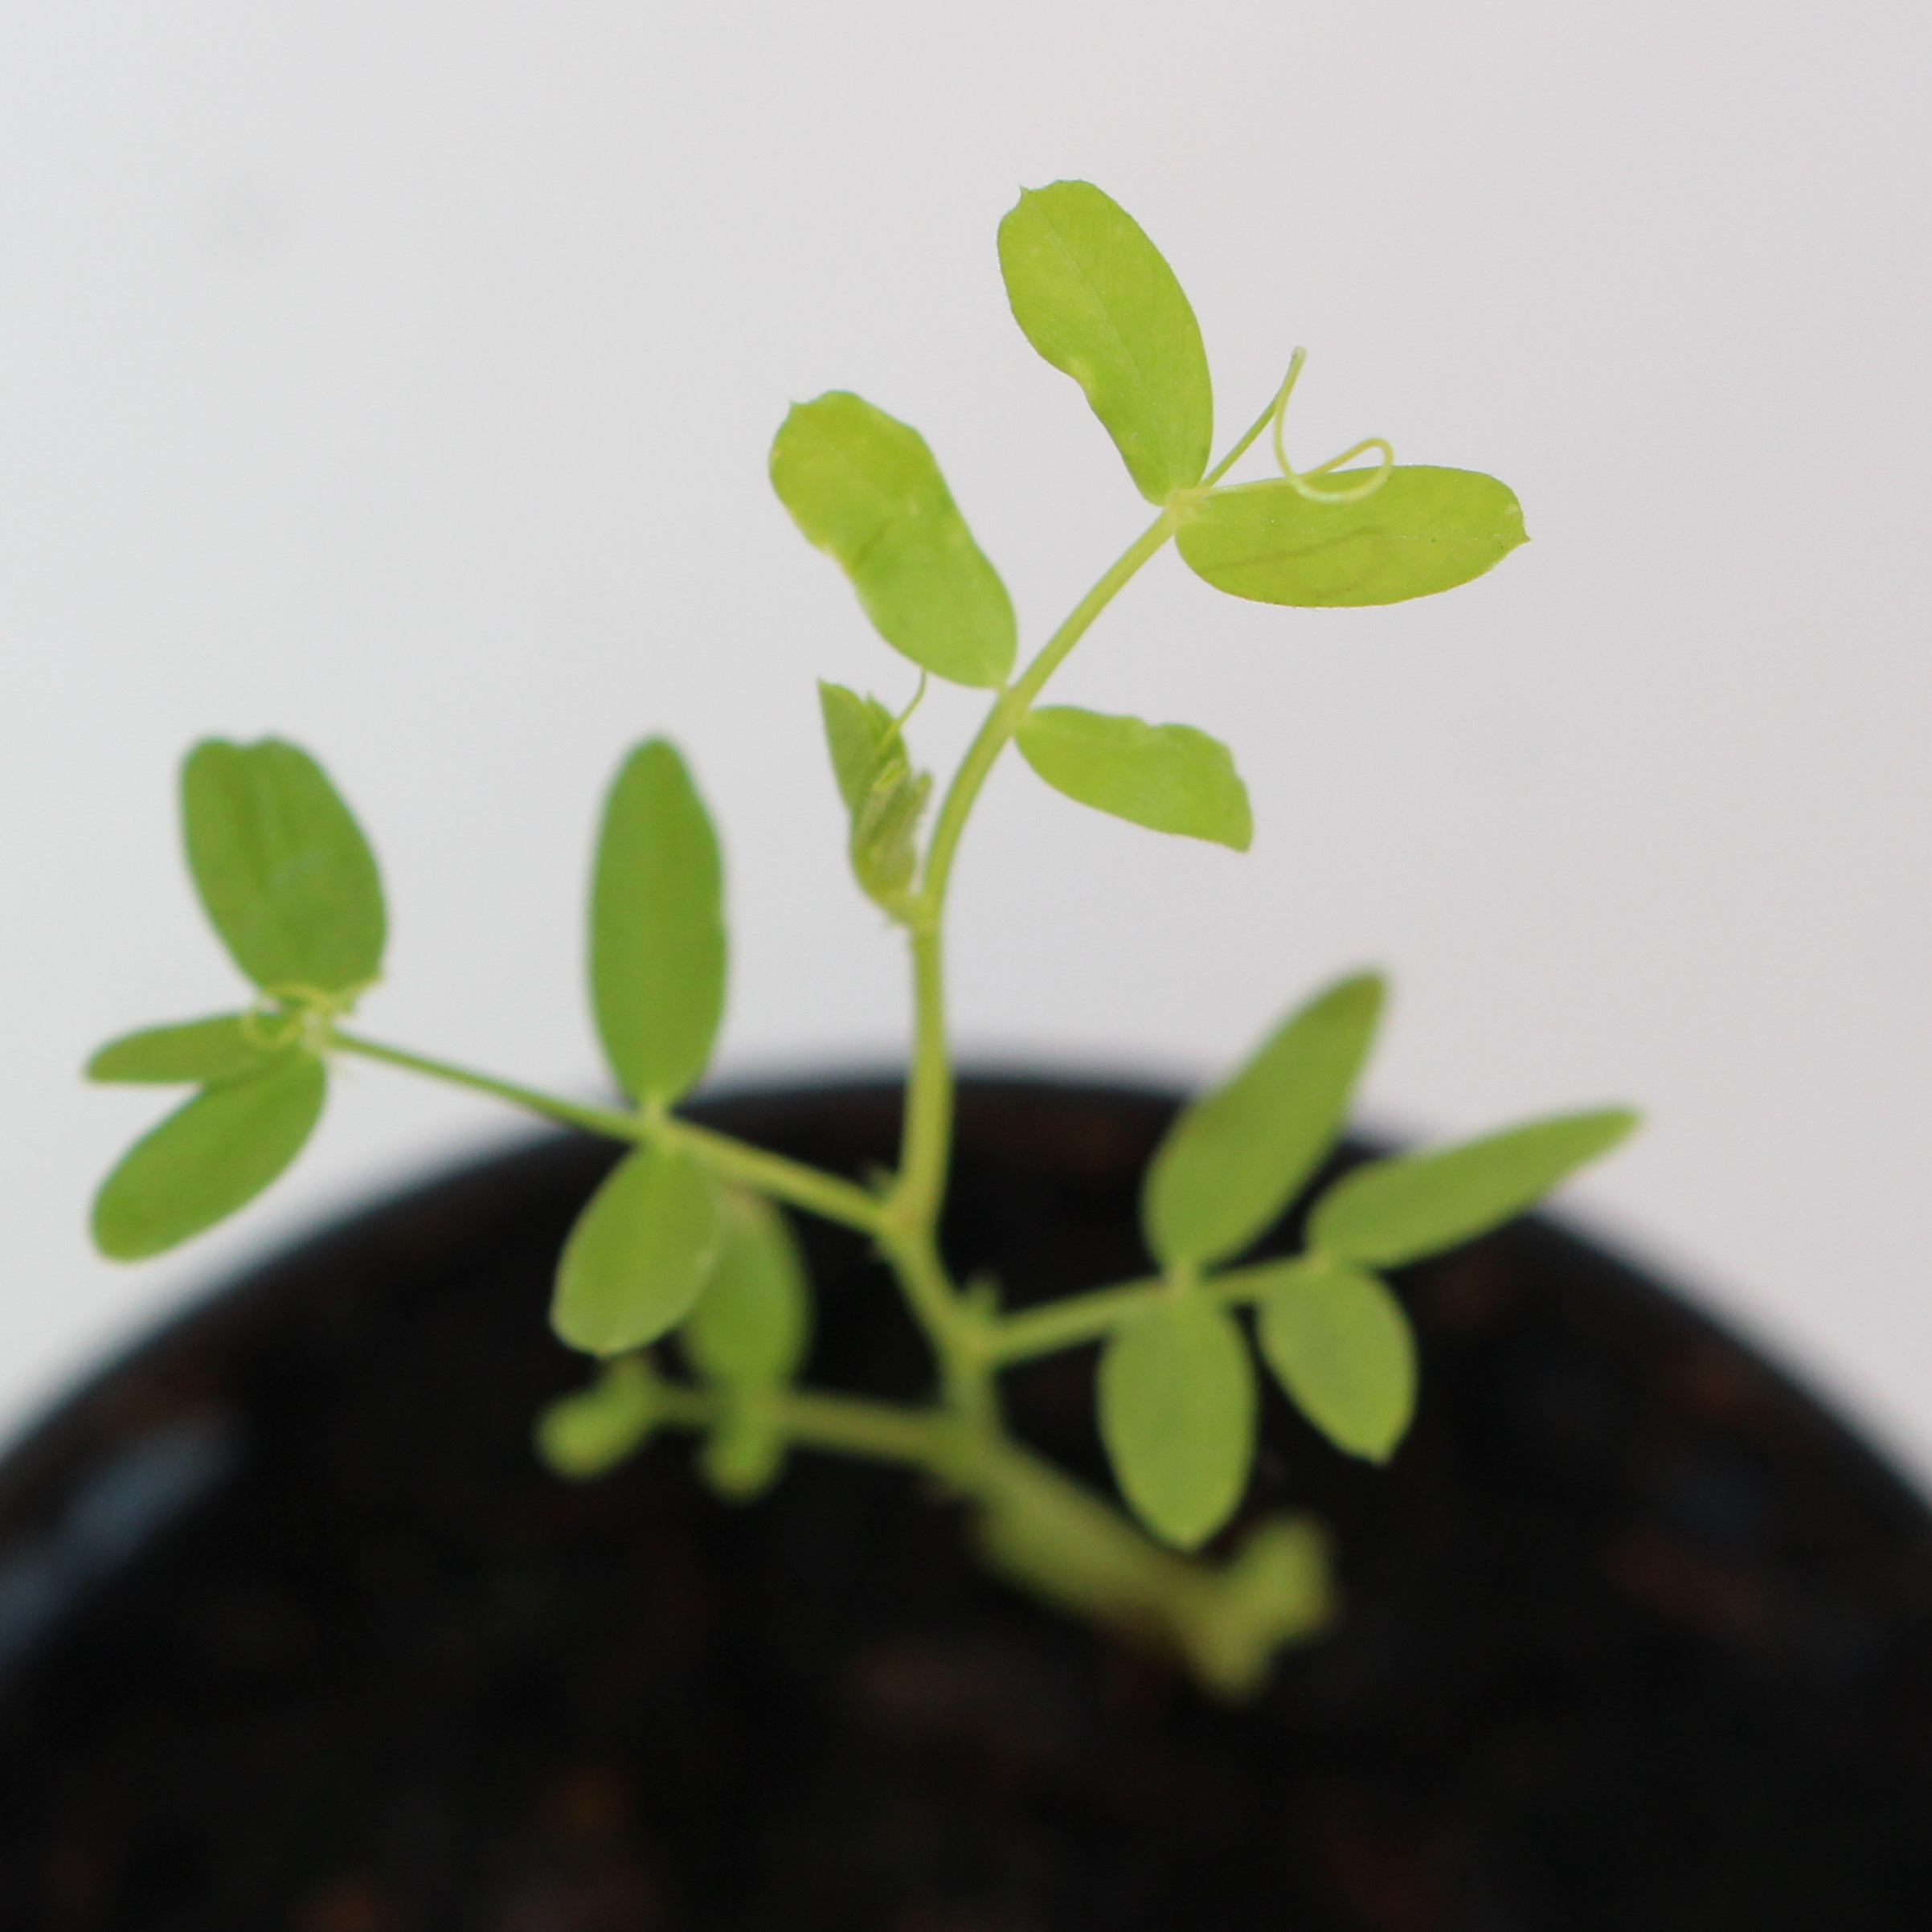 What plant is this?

Vicia sativa
